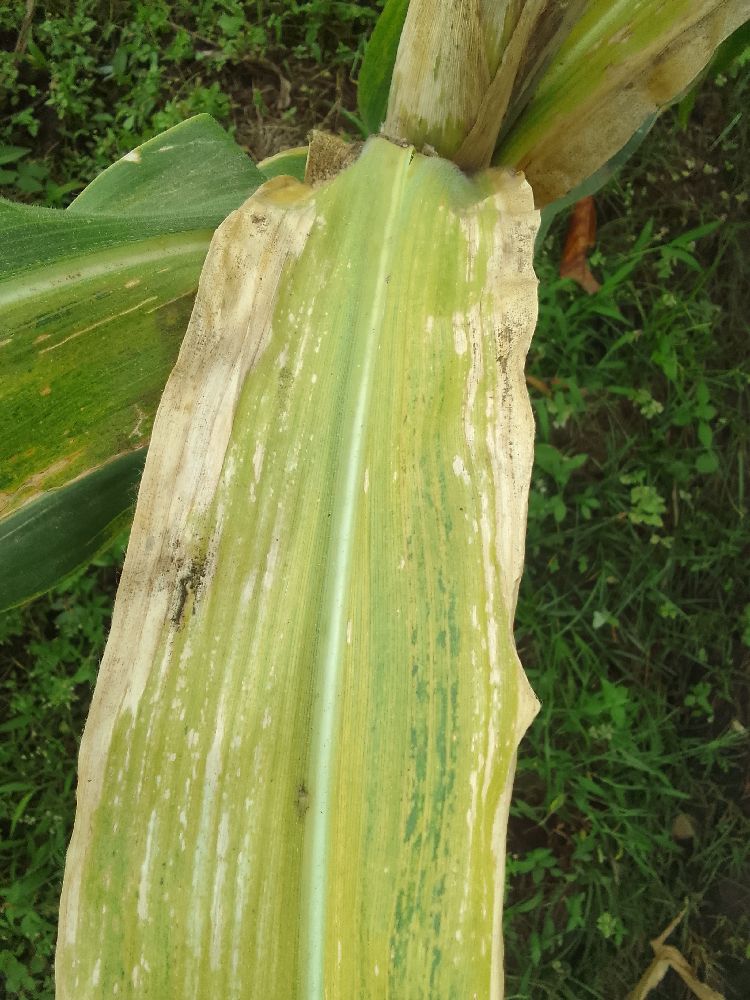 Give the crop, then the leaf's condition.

maize, maize lethal necrosis
